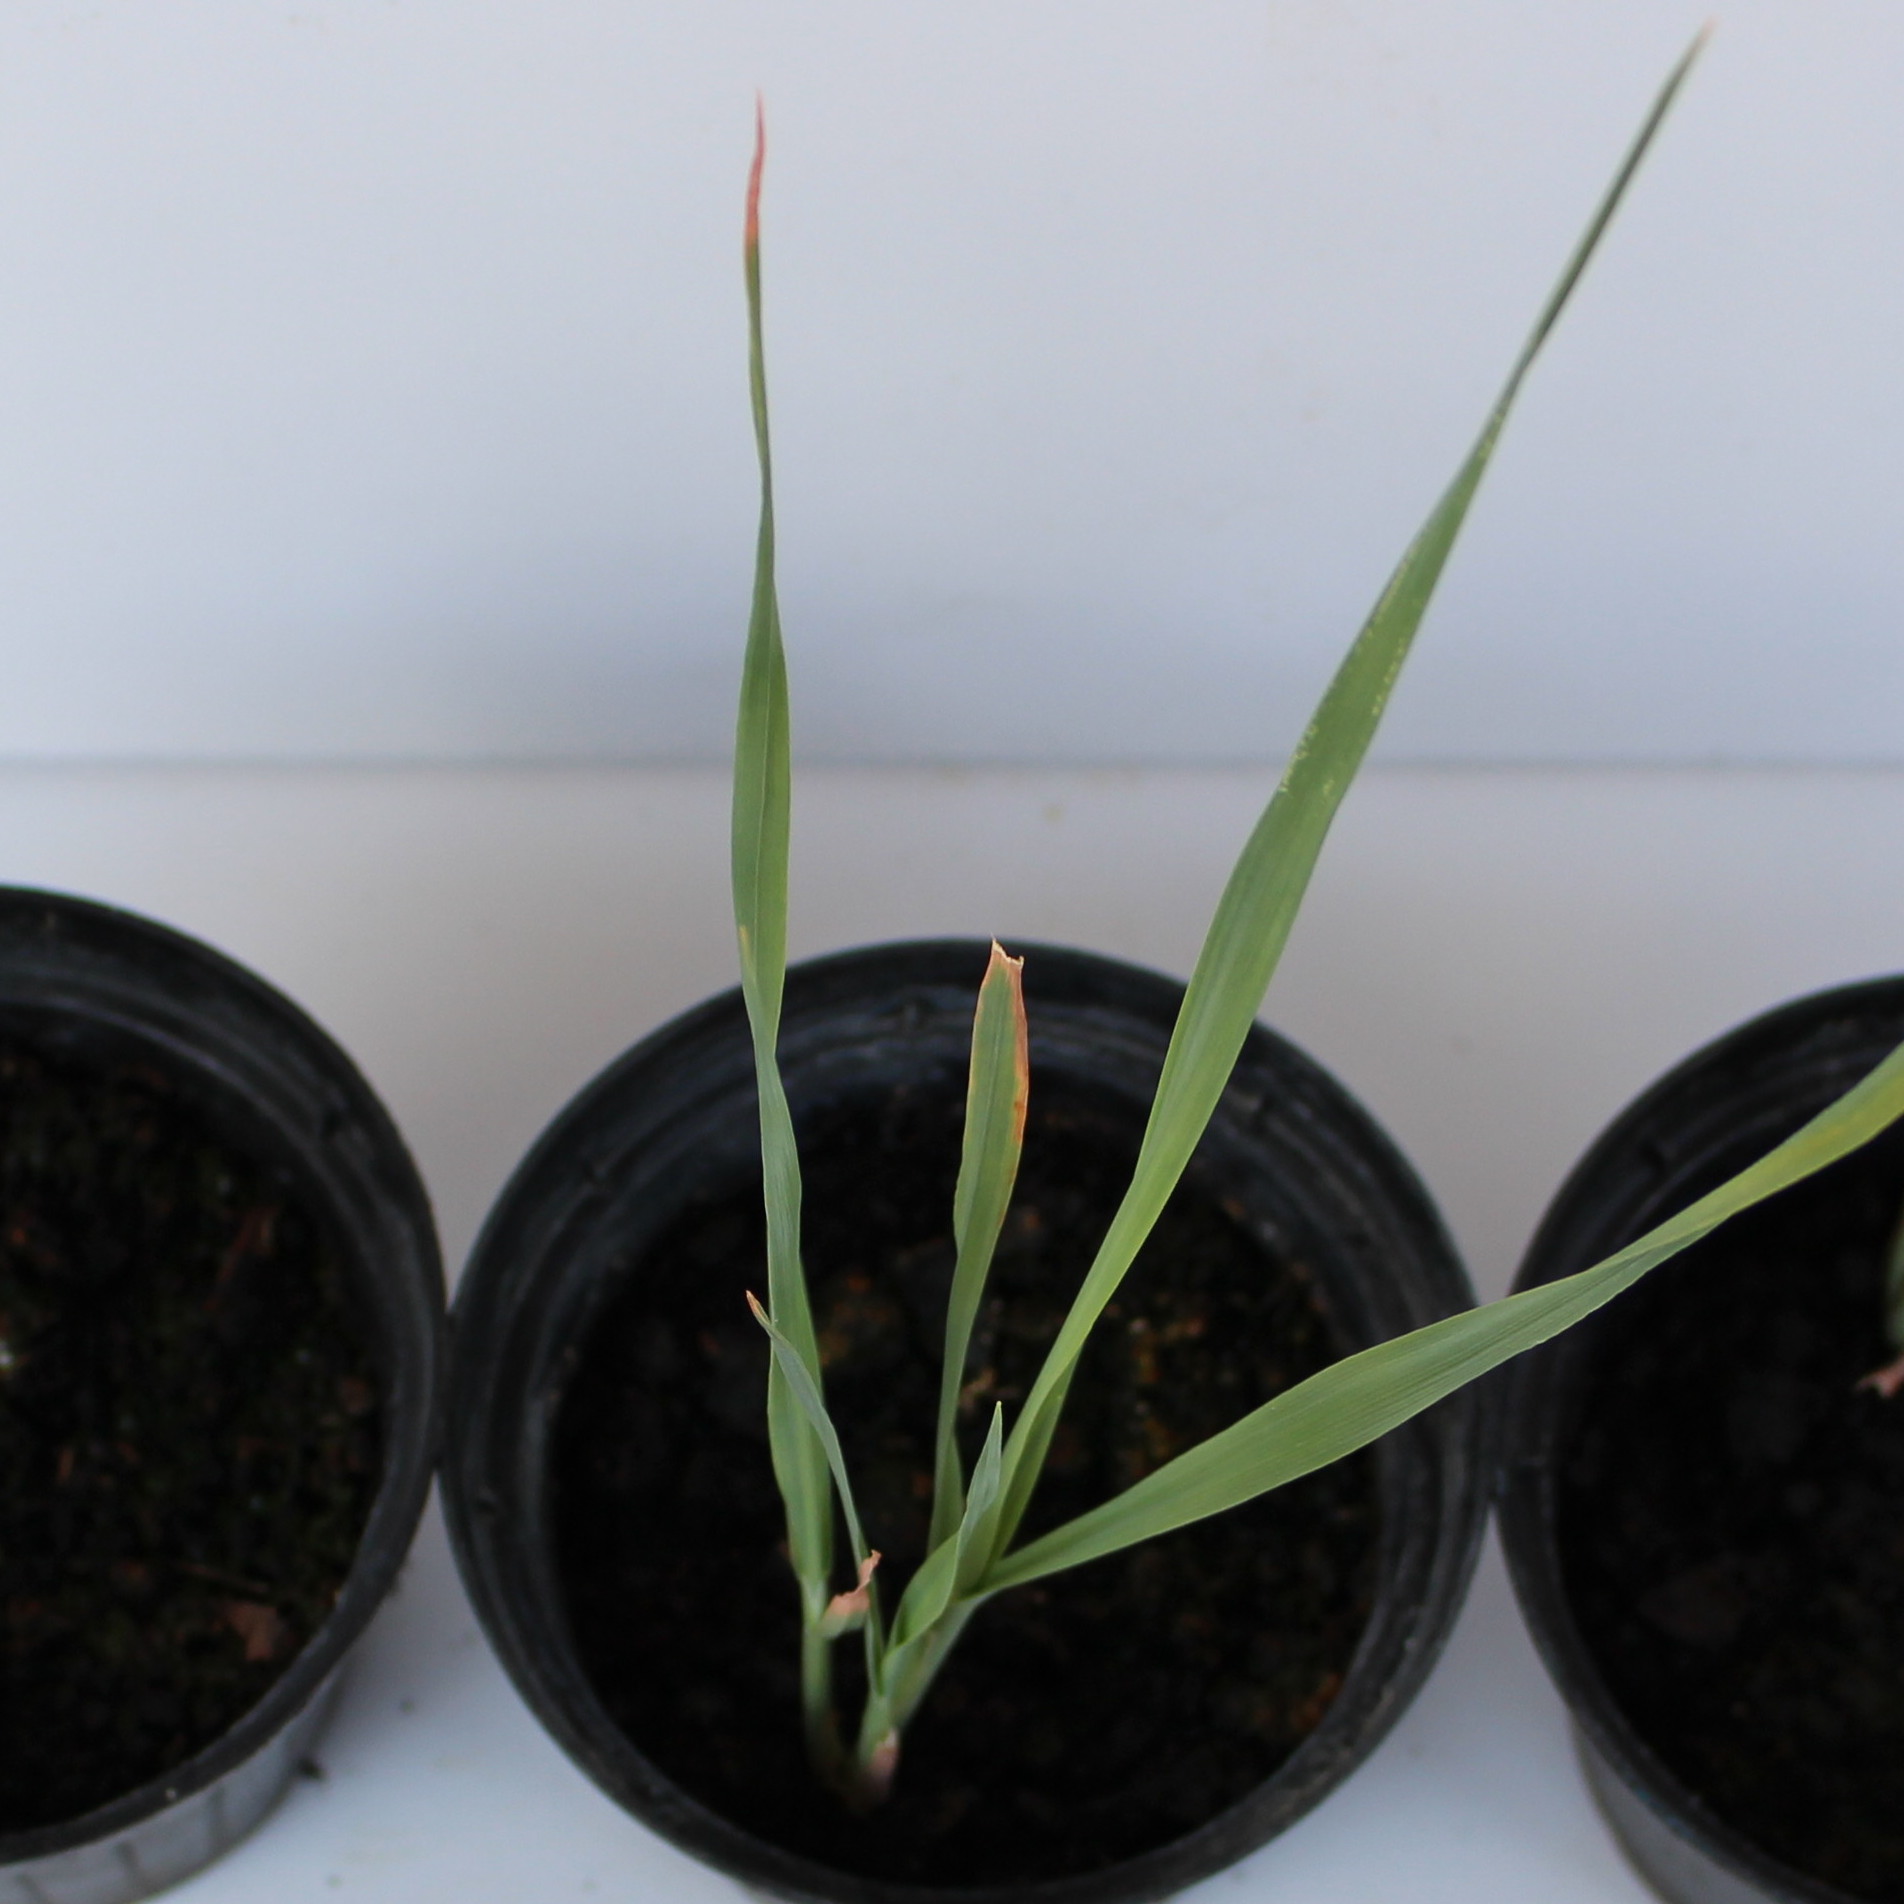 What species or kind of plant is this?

Avena sterilis
